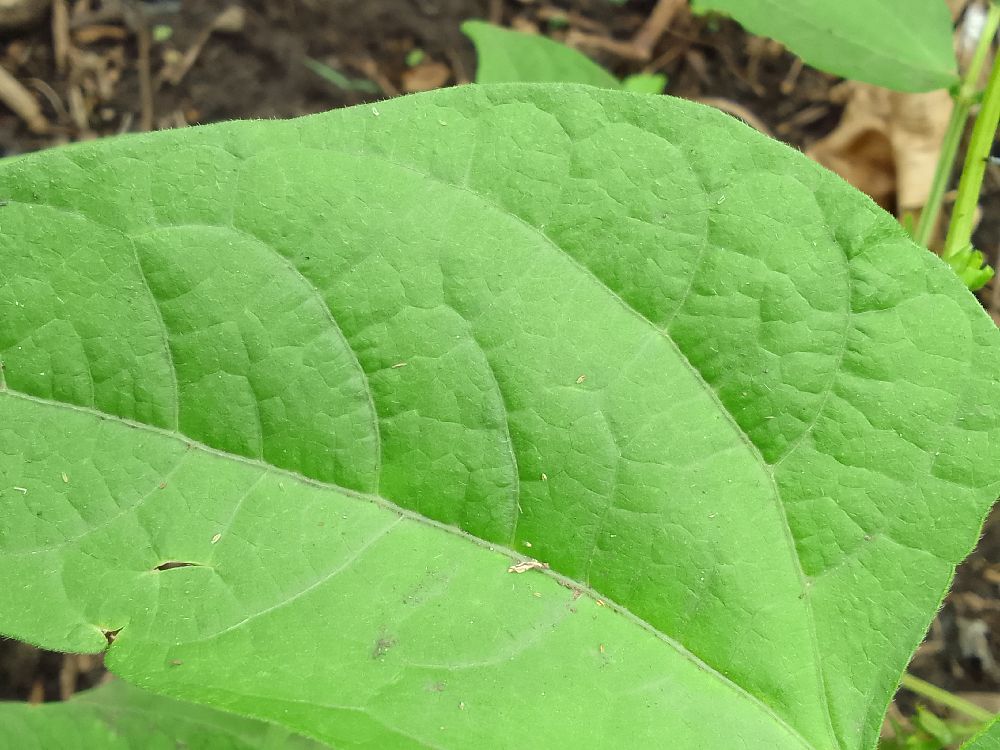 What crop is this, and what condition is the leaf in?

common bean, healthy
